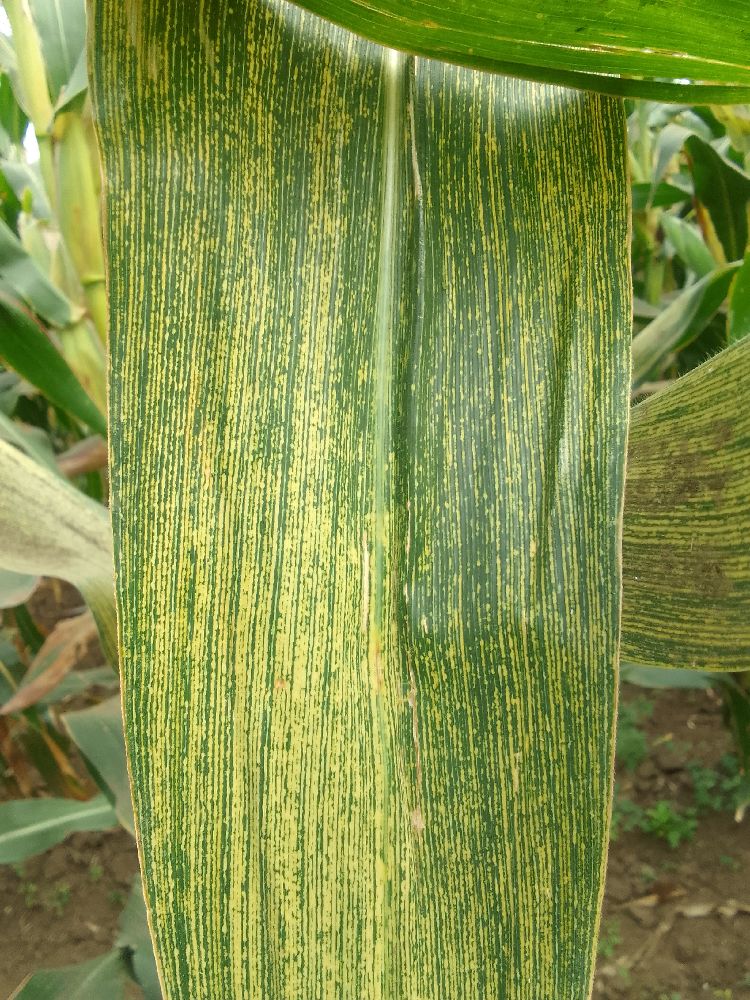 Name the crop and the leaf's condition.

maize, maize streak virus
